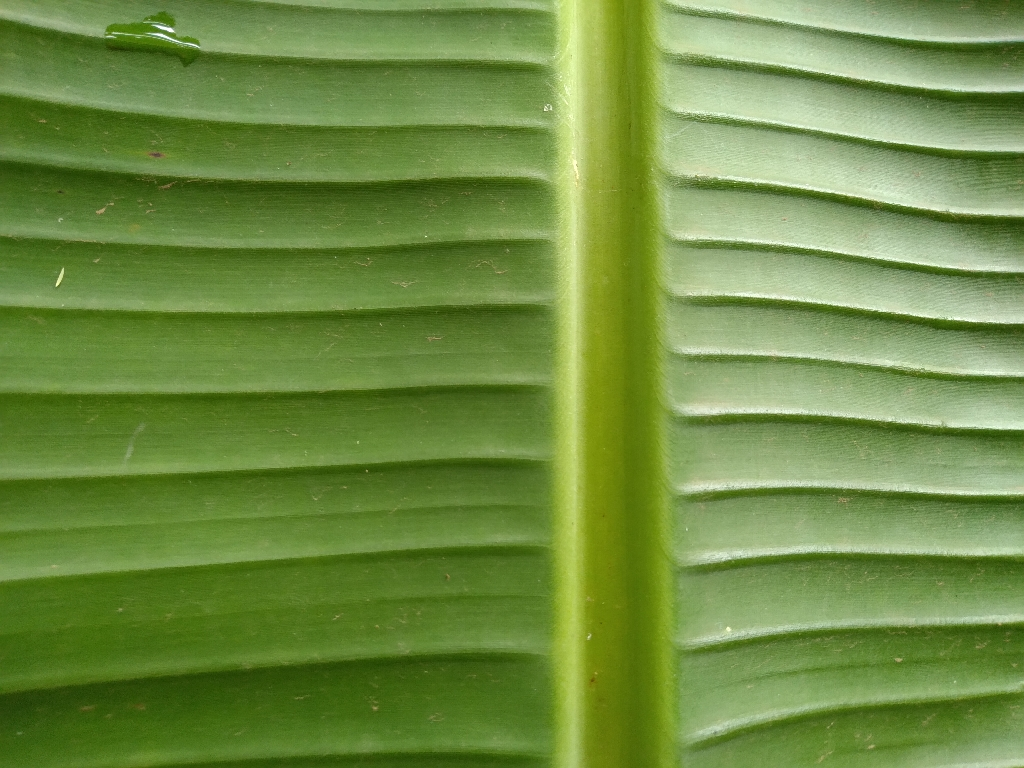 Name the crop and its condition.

banana, healthy
